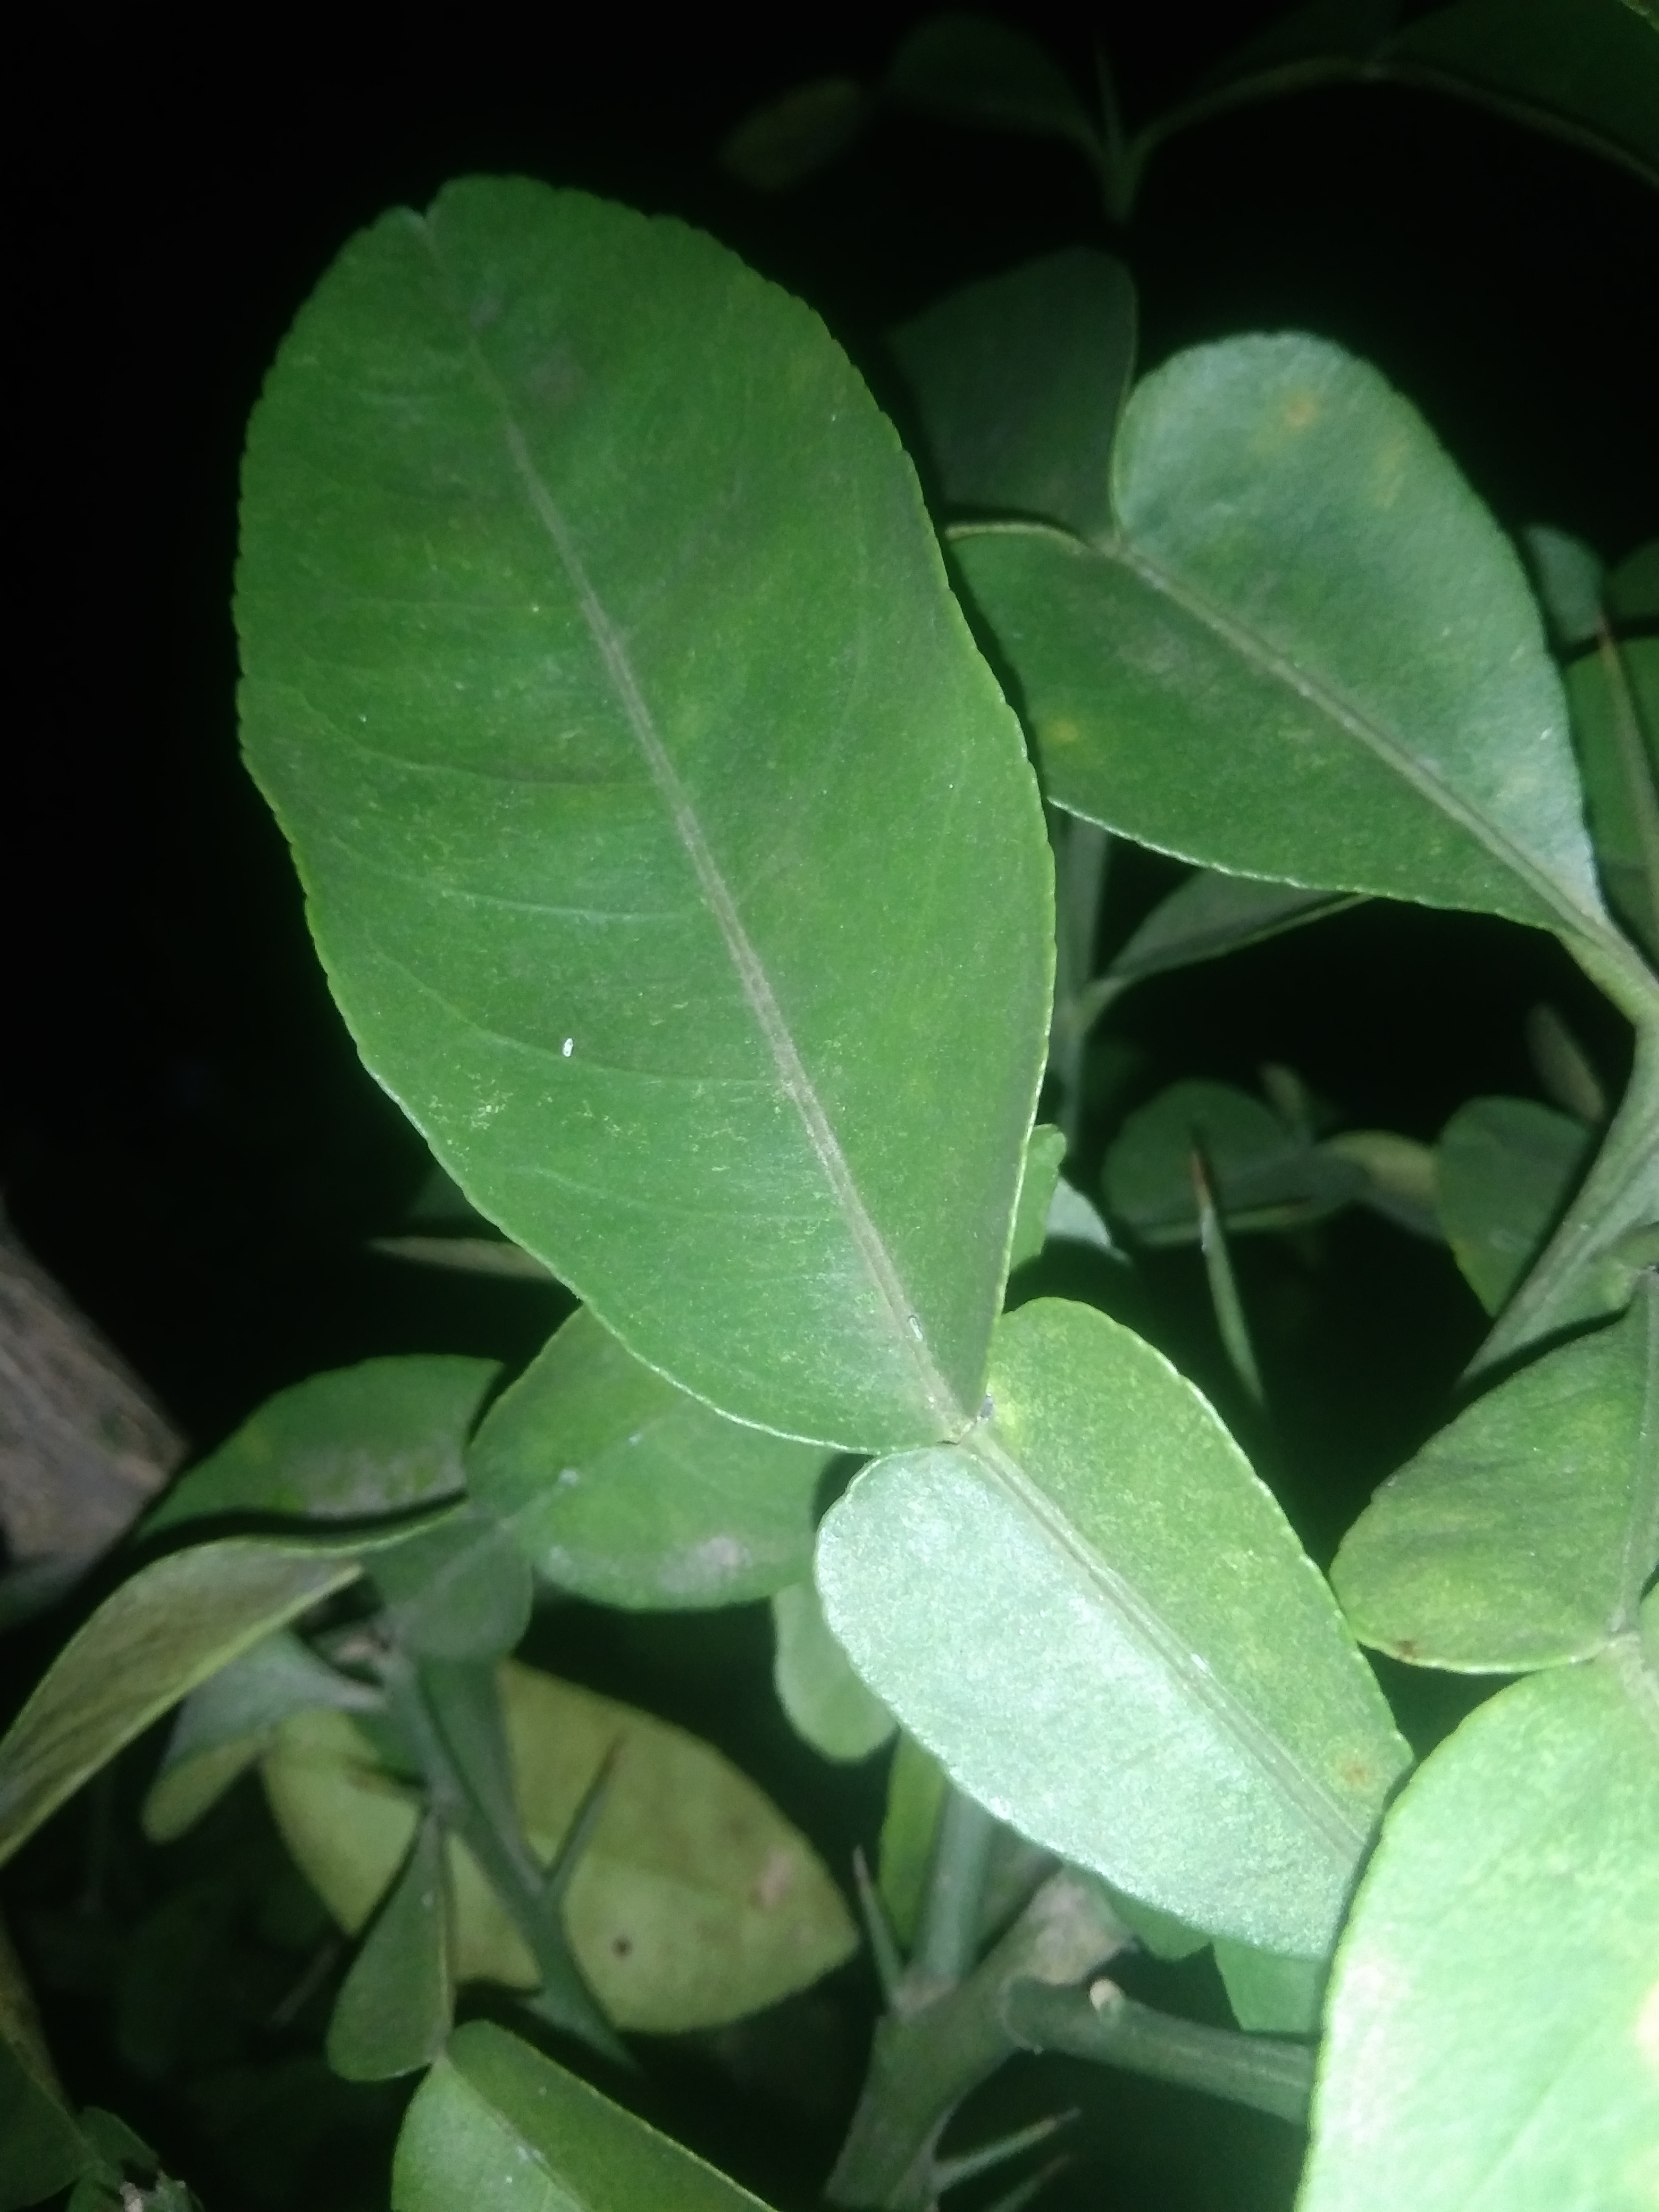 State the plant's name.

lemon
